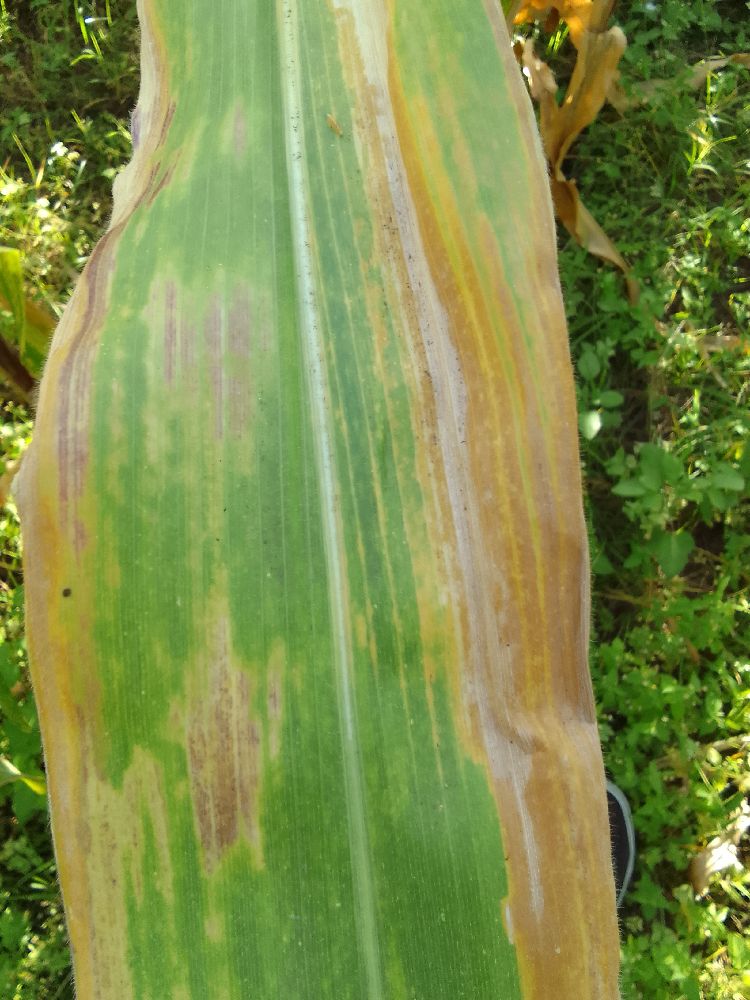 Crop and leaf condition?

maize, maize lethal necrosis
